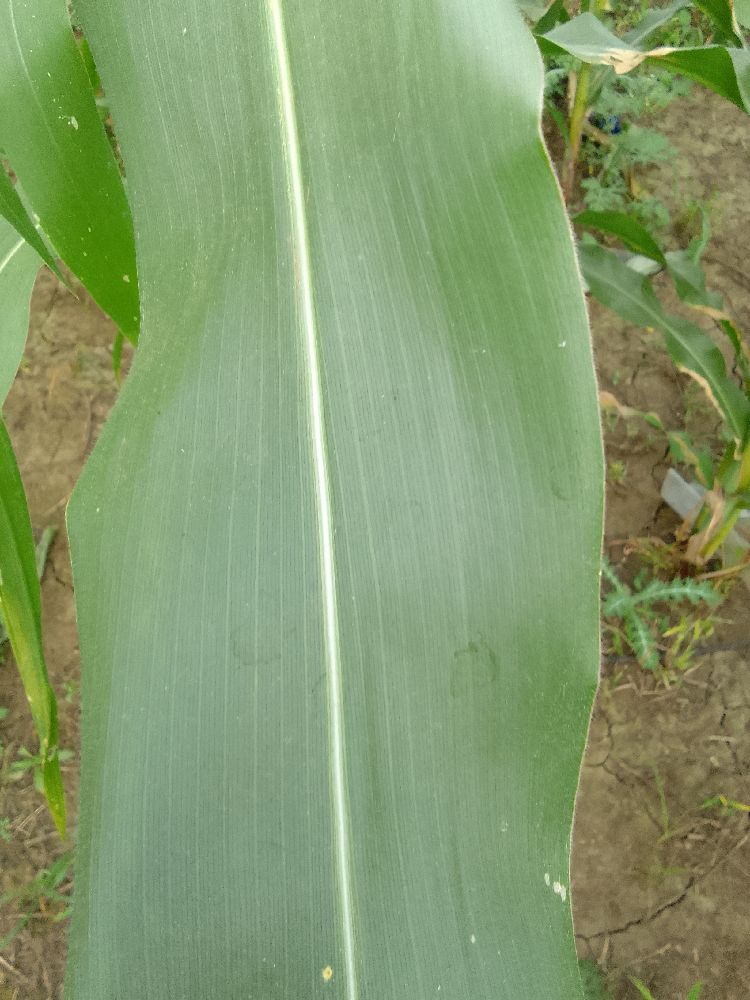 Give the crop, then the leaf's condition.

maize, healthy
